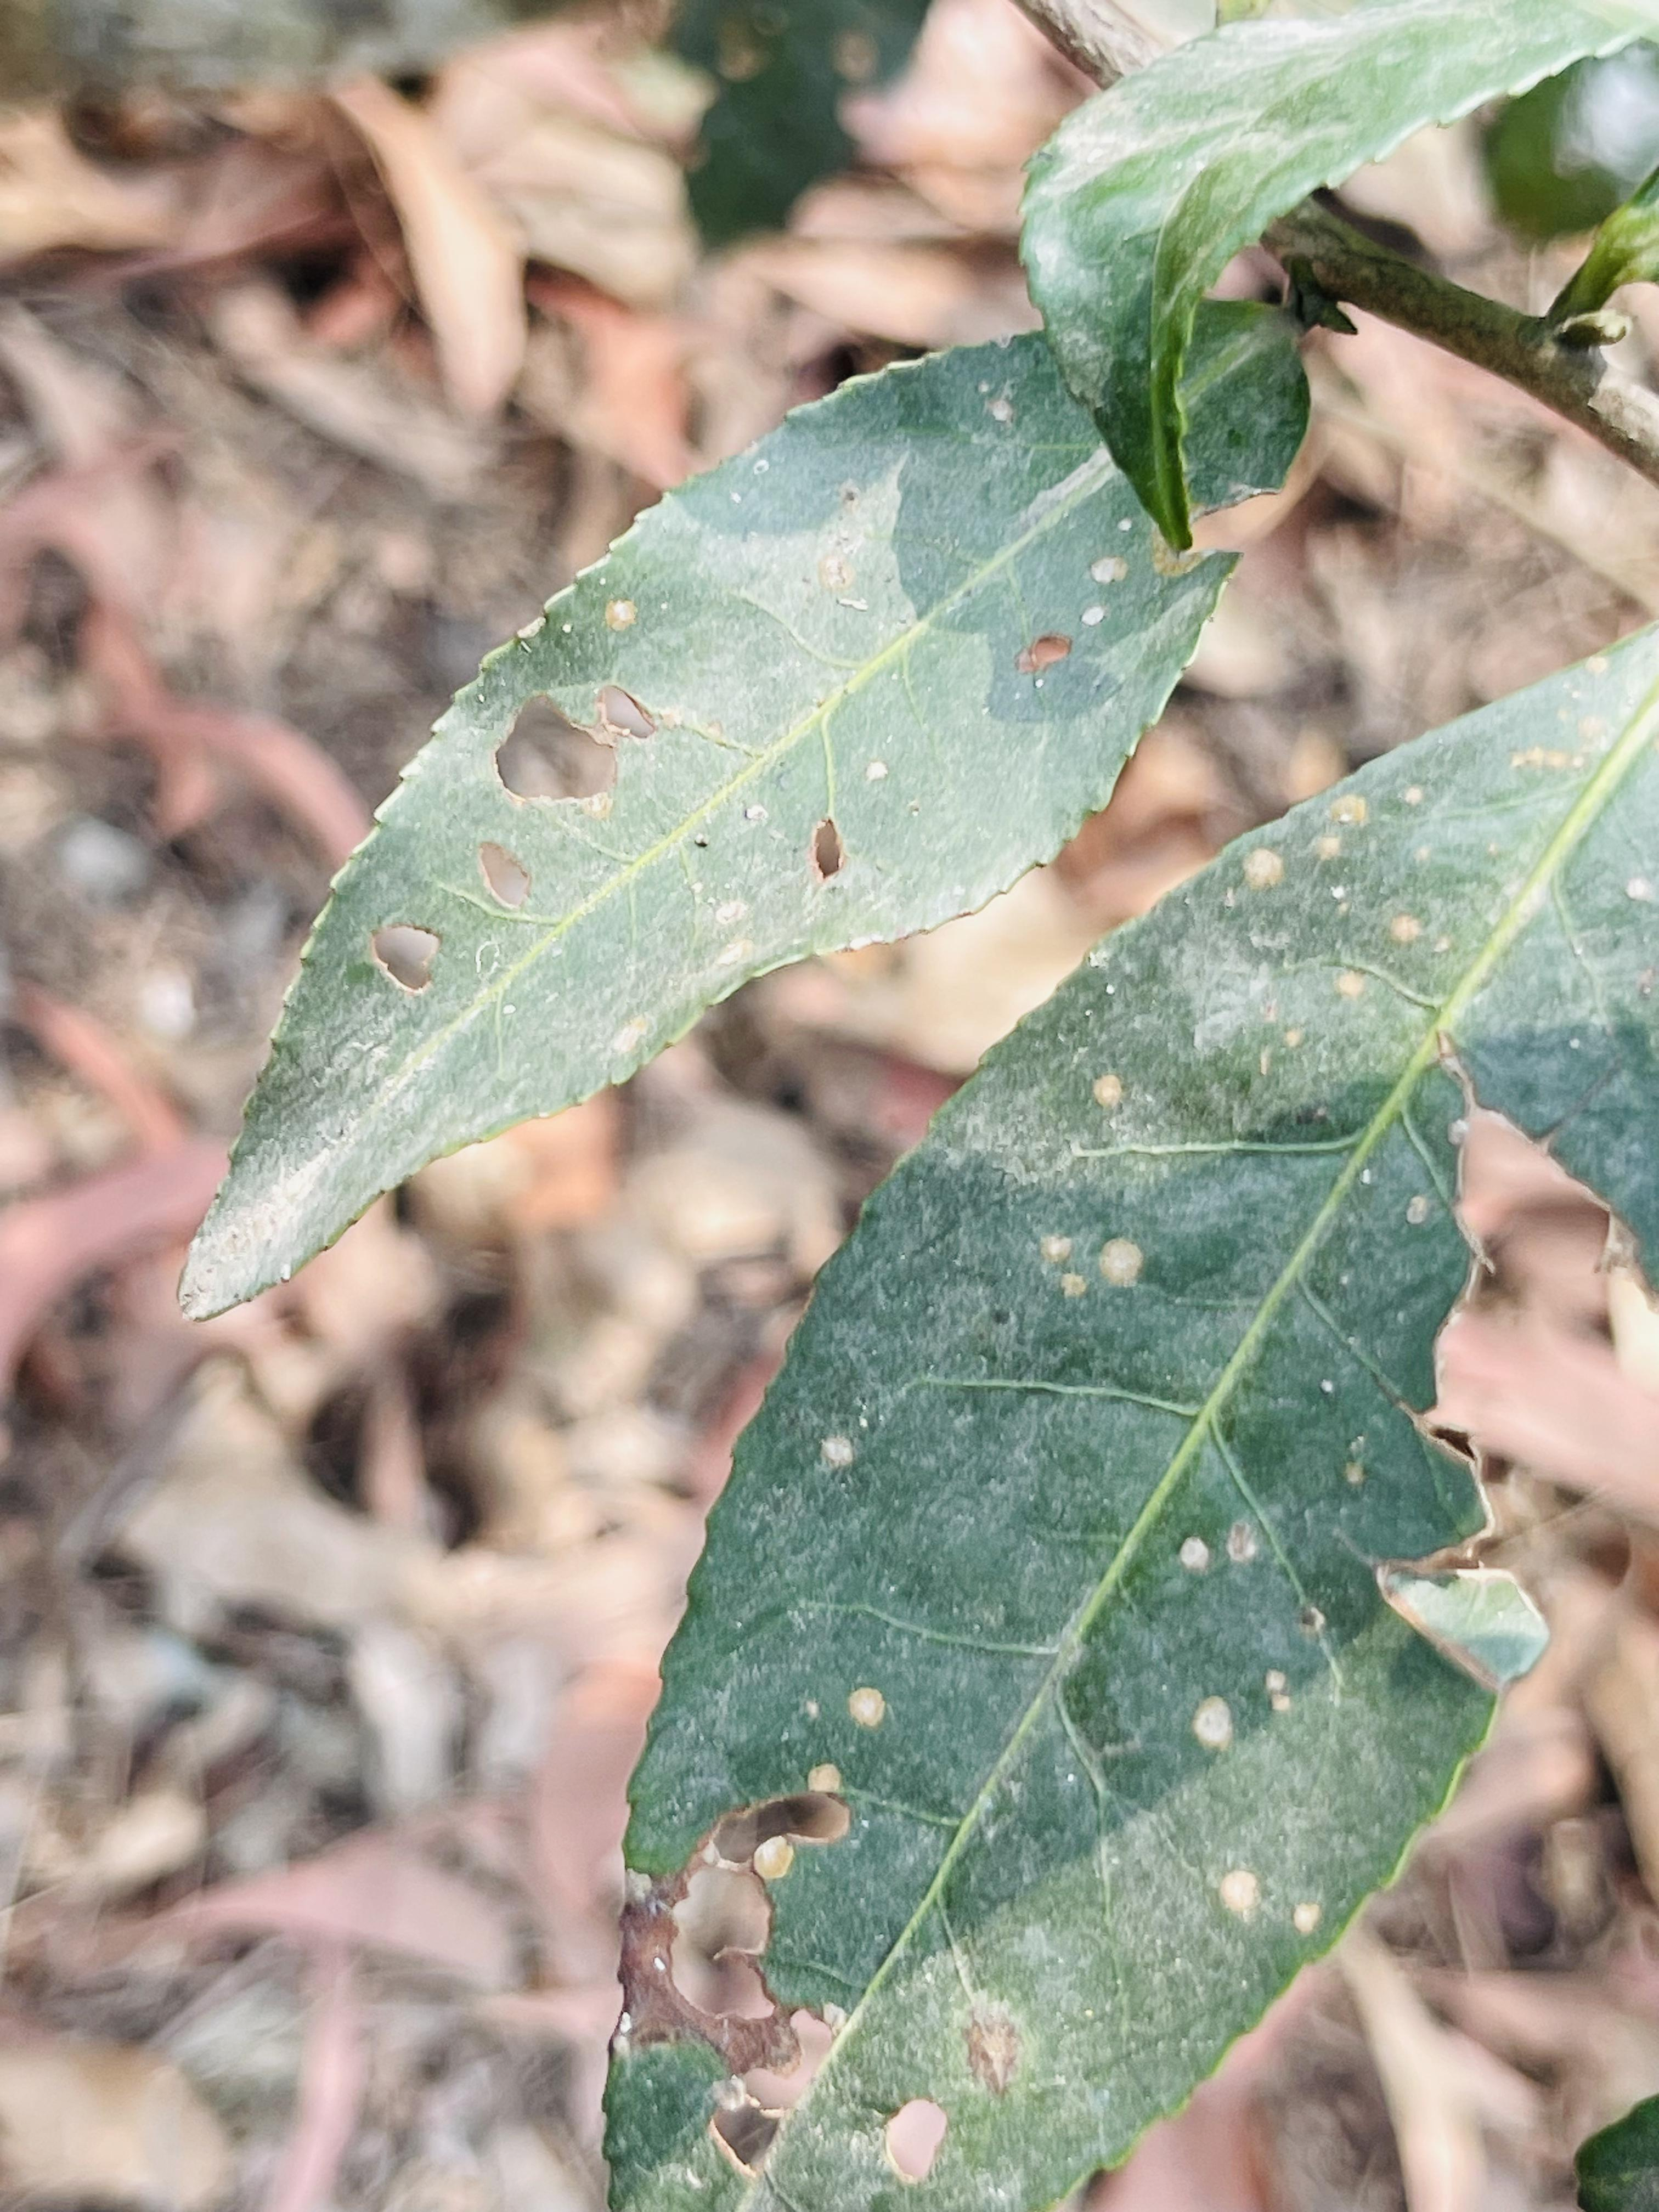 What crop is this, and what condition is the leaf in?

tea, red rust
